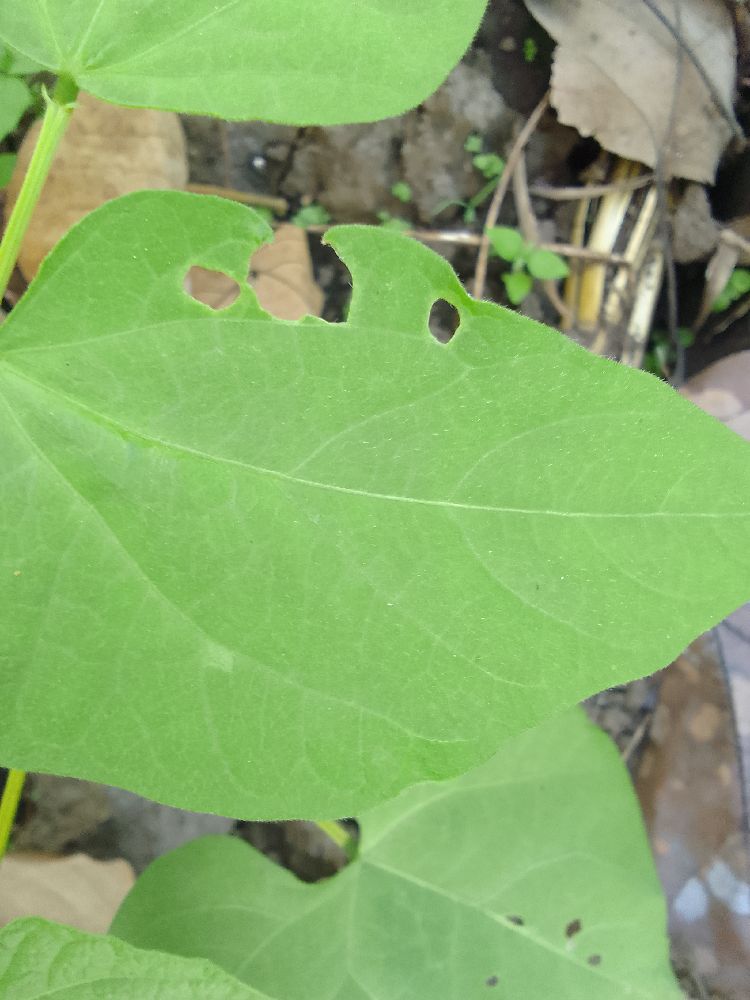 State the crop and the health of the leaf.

common bean, healthy
